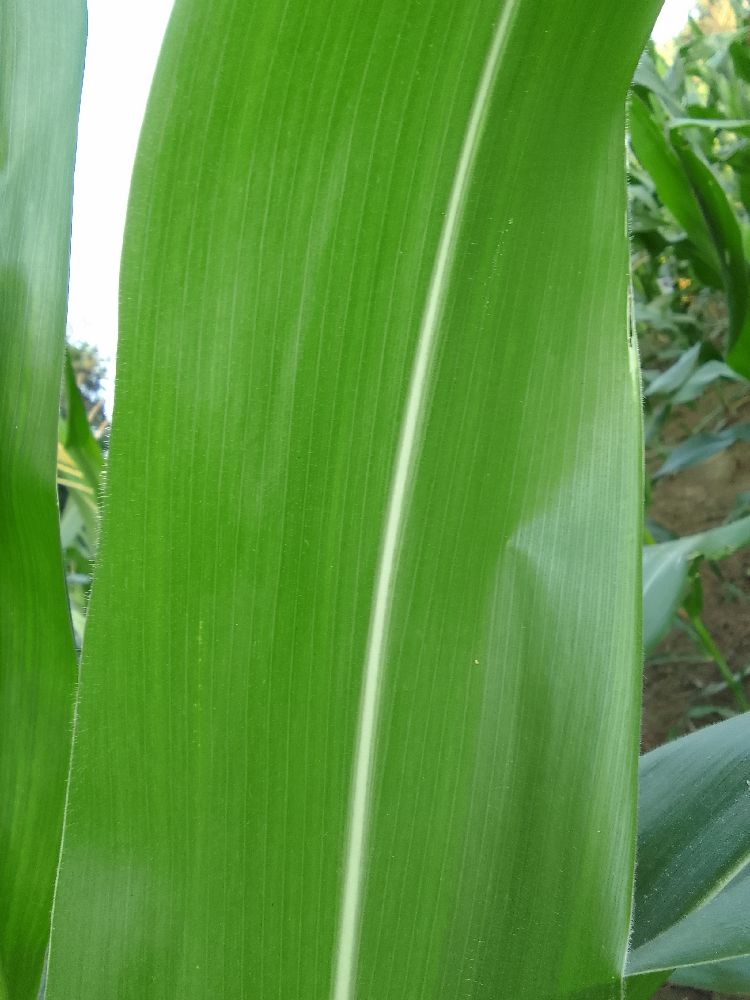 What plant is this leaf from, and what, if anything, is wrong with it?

maize, healthy
